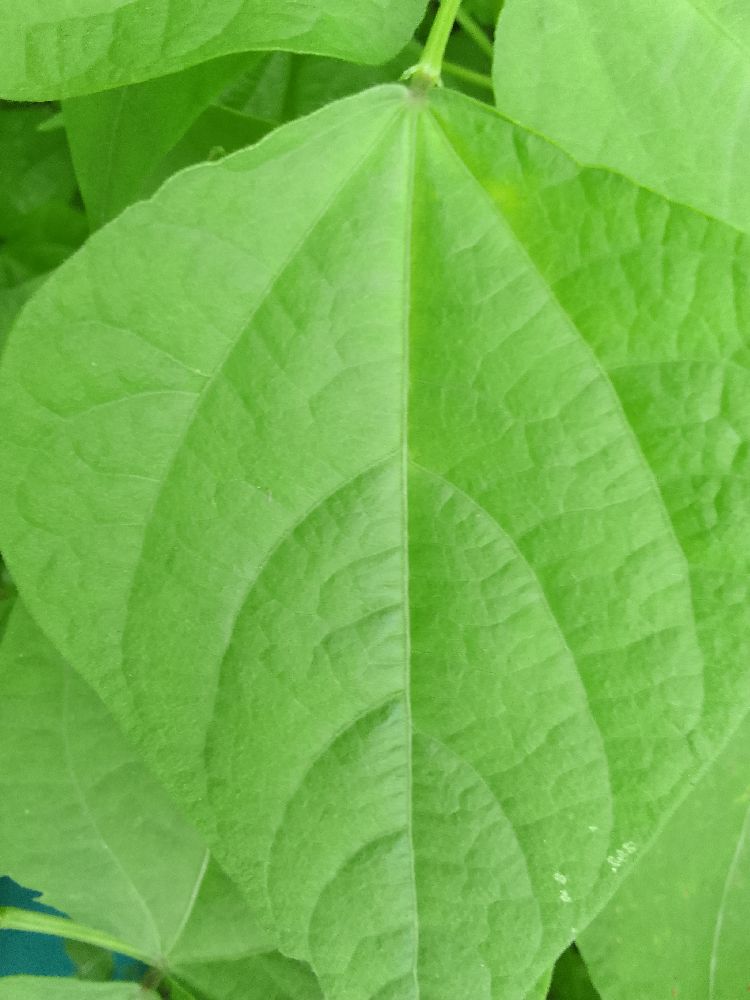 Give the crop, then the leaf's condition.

common bean, healthy
